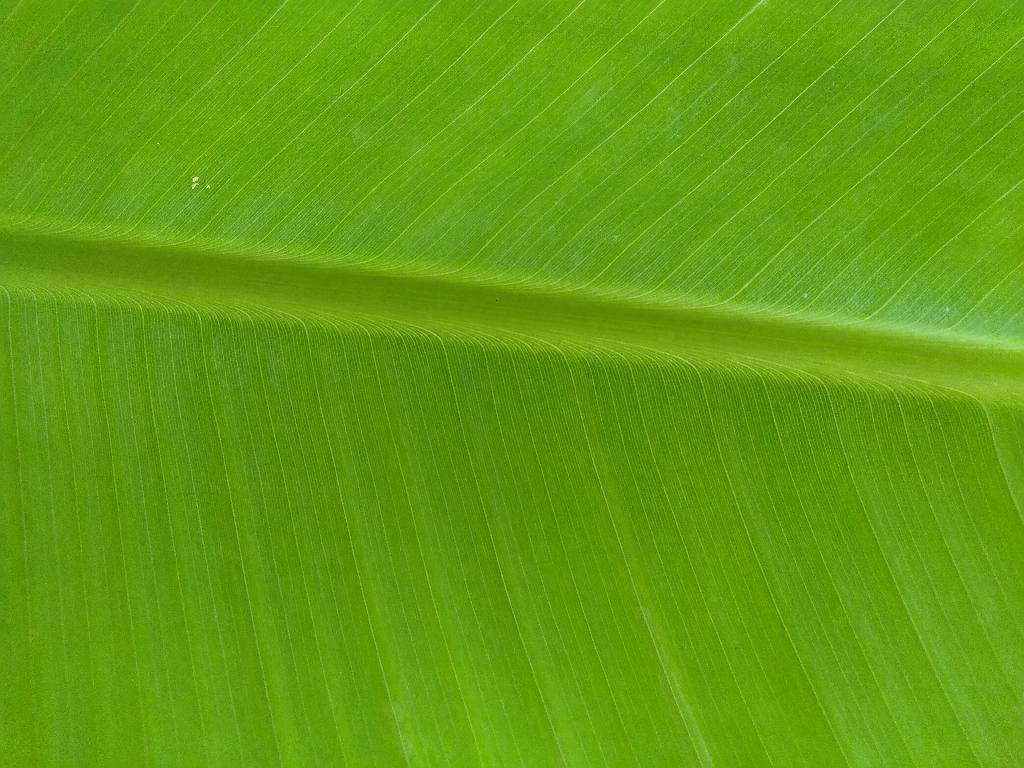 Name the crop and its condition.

banana, healthy
